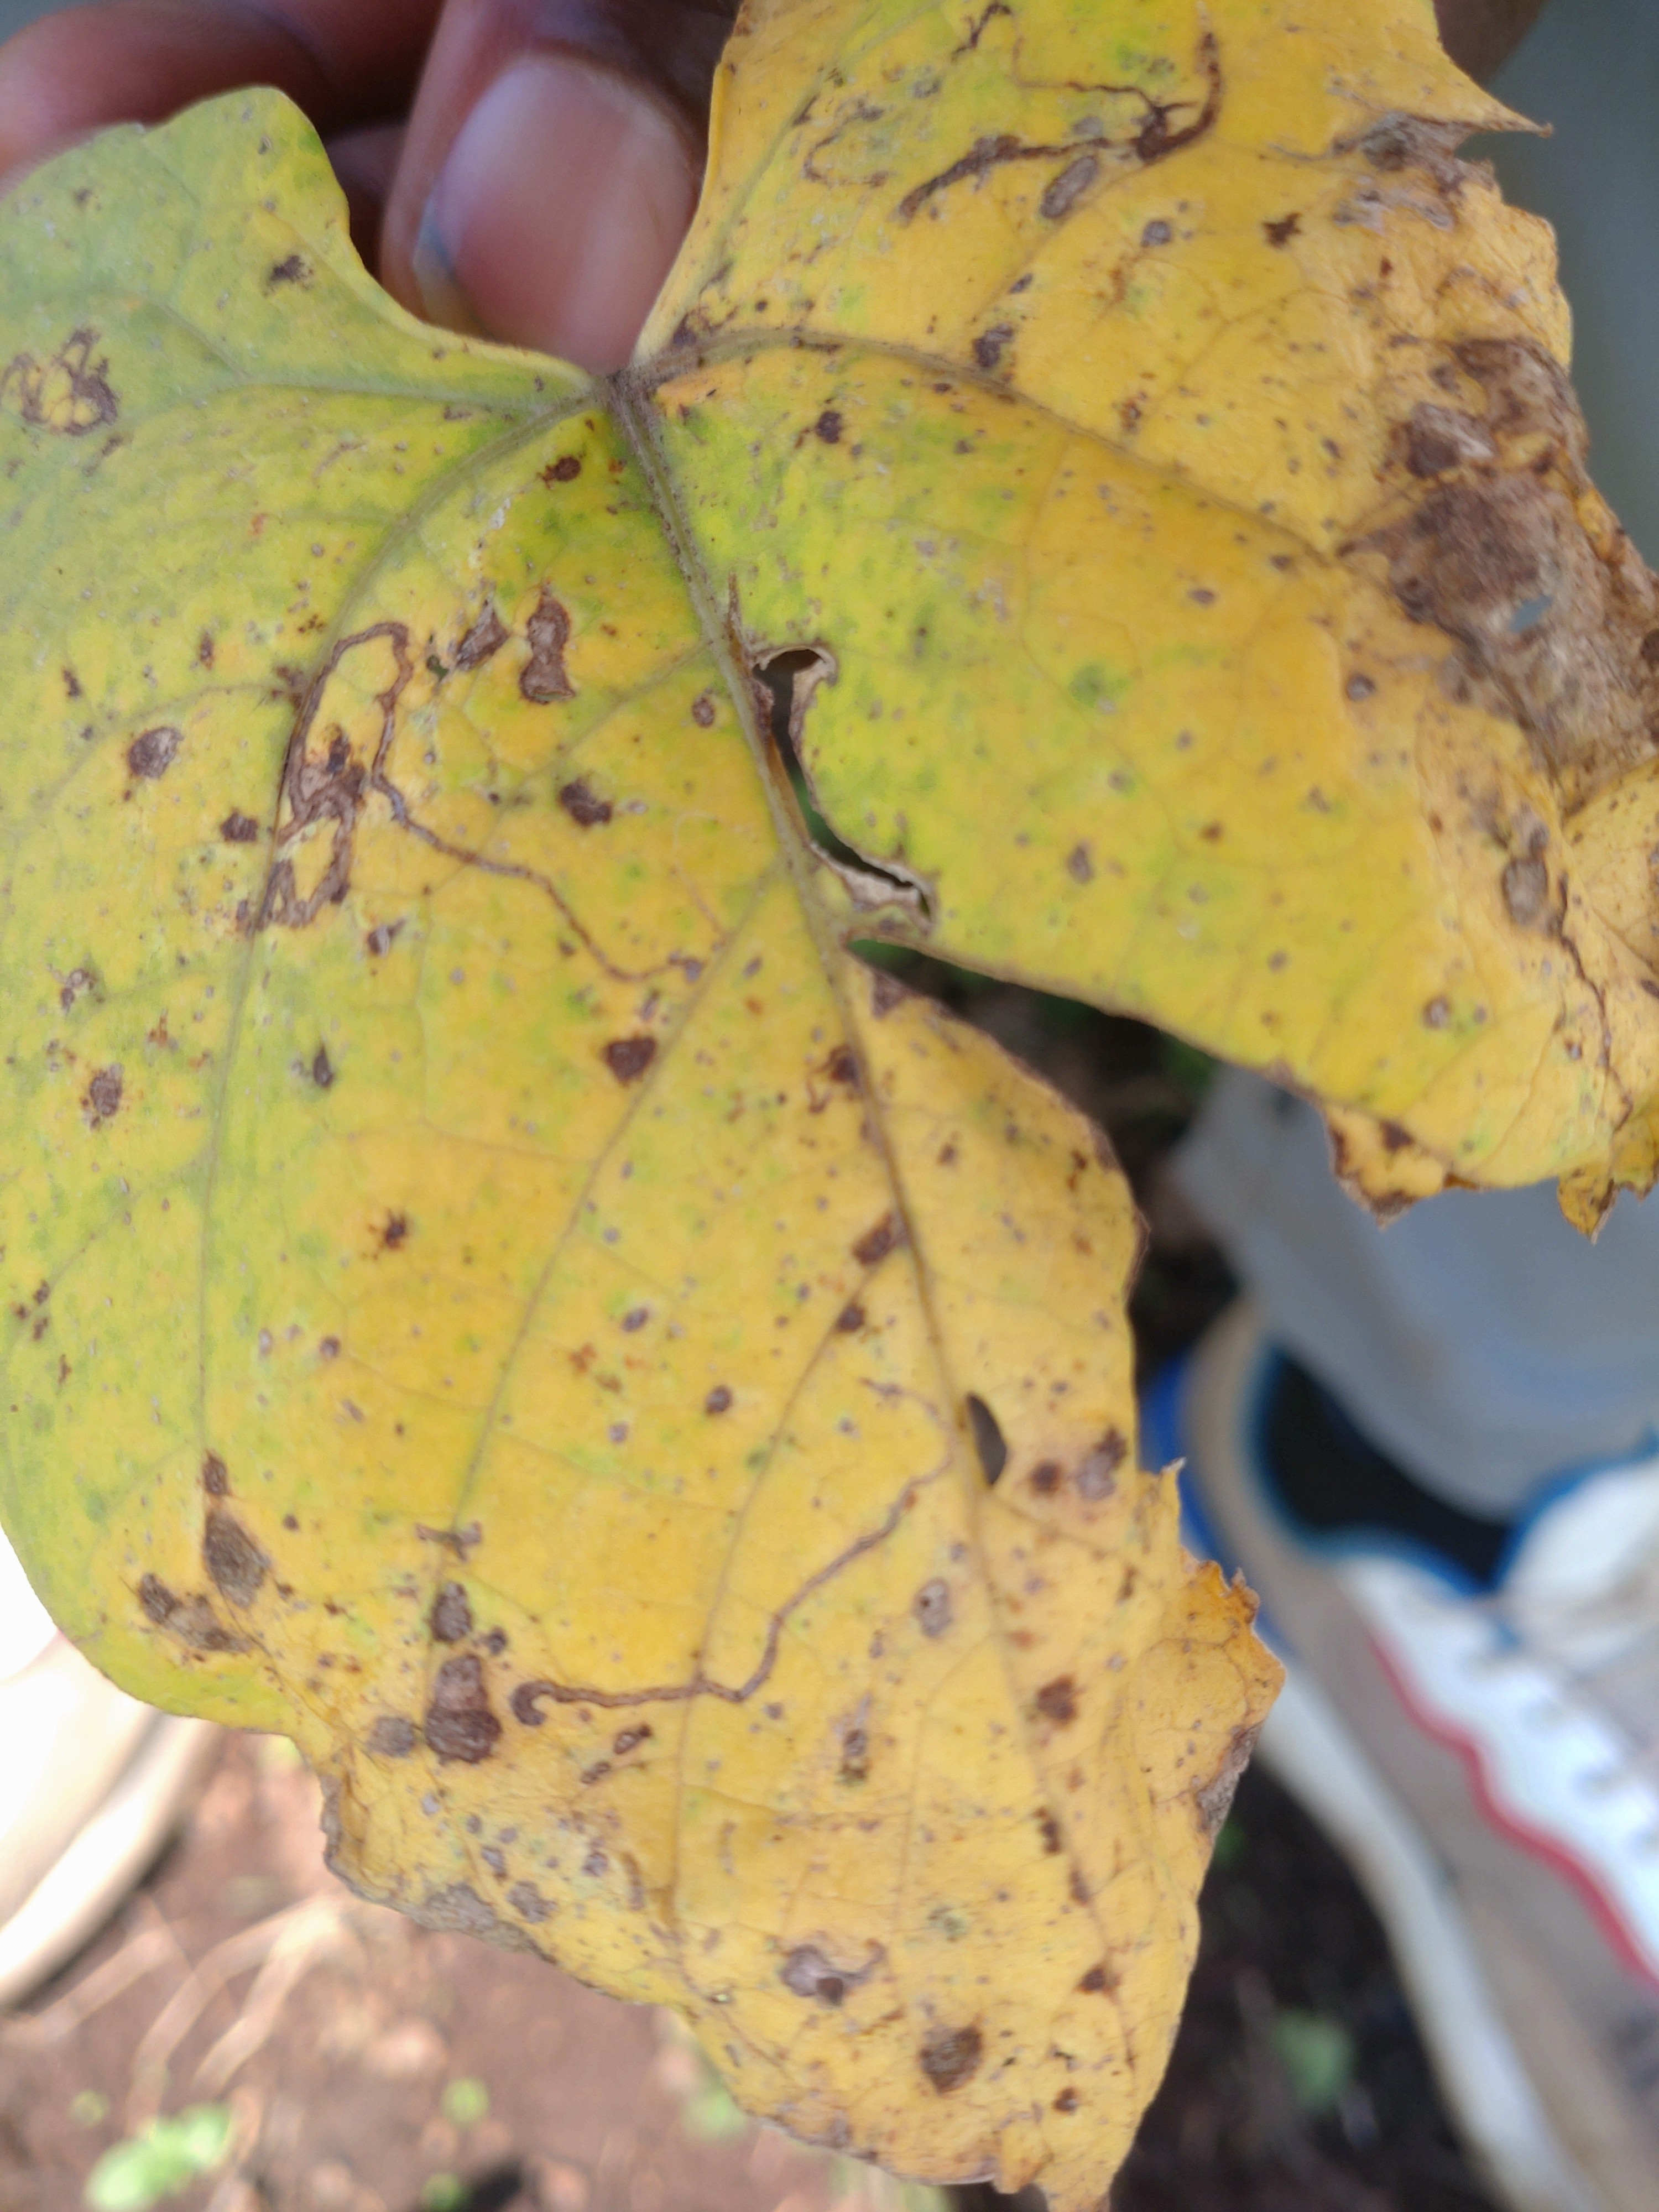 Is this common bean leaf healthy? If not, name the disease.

anthracnose
